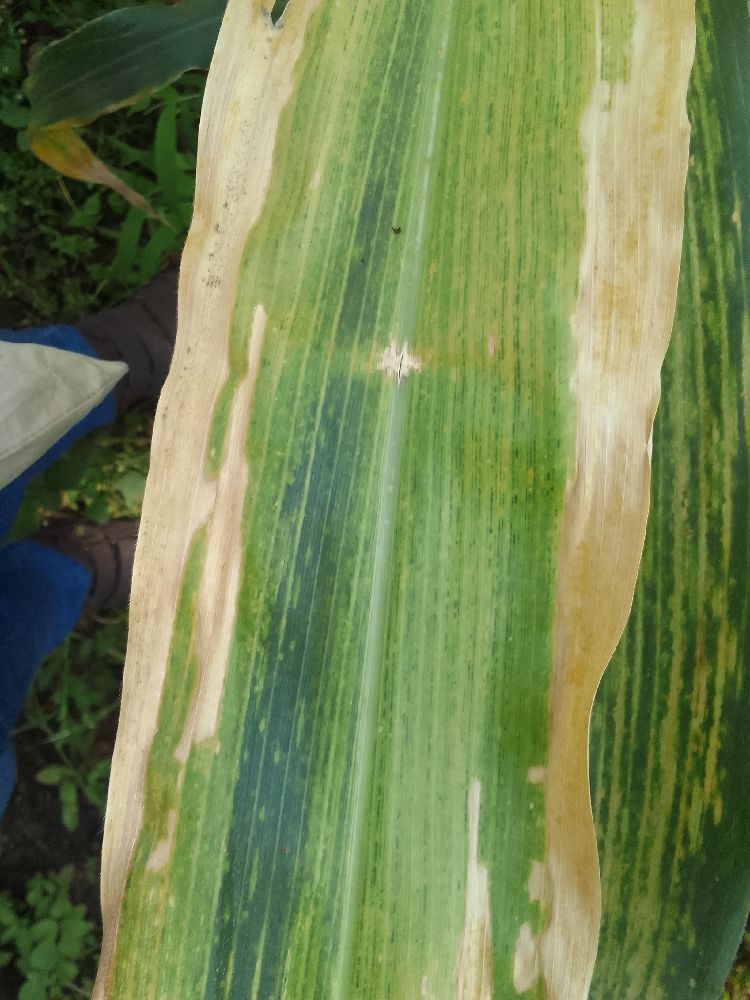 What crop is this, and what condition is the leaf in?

maize, maize lethal necrosis
